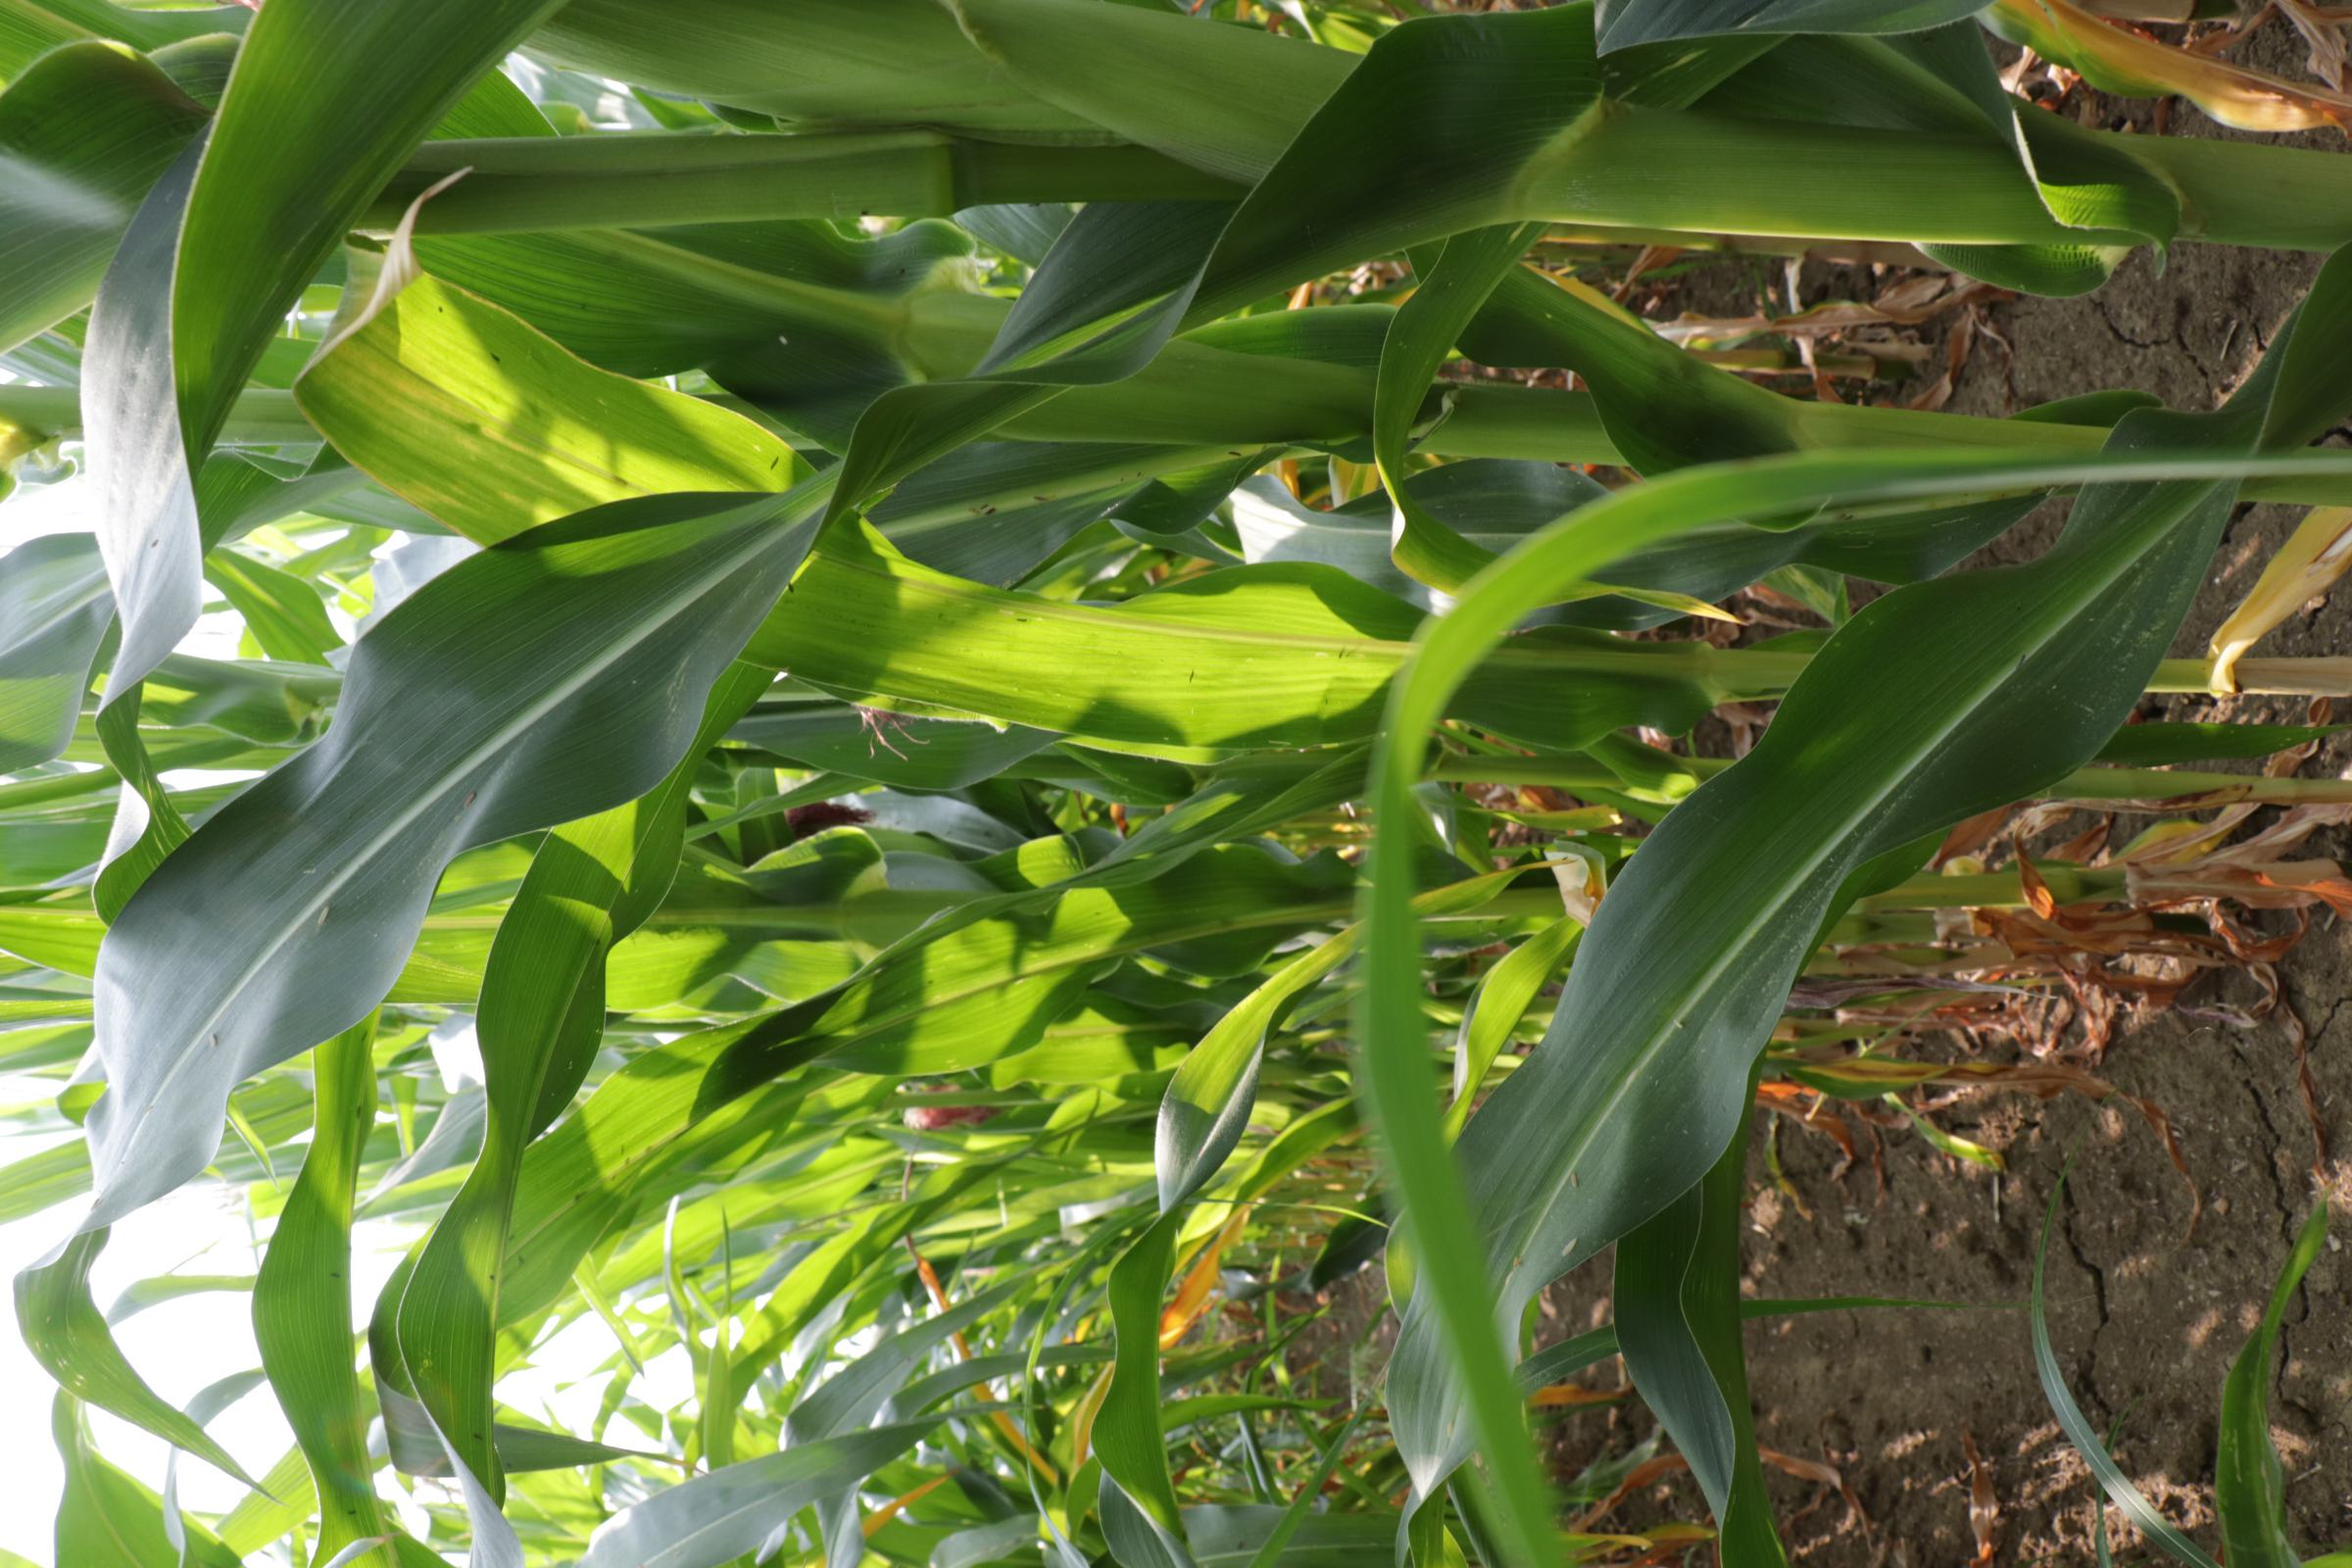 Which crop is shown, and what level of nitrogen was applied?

maize, full nitrogen fertilisation
